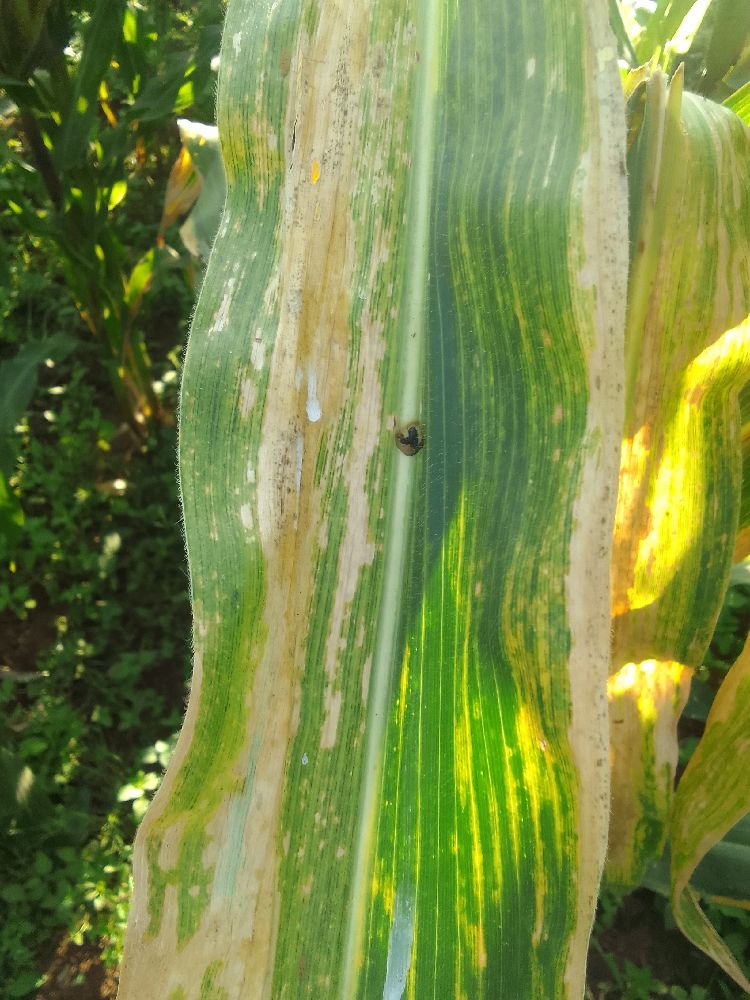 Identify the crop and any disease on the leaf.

maize, maize lethal necrosis
